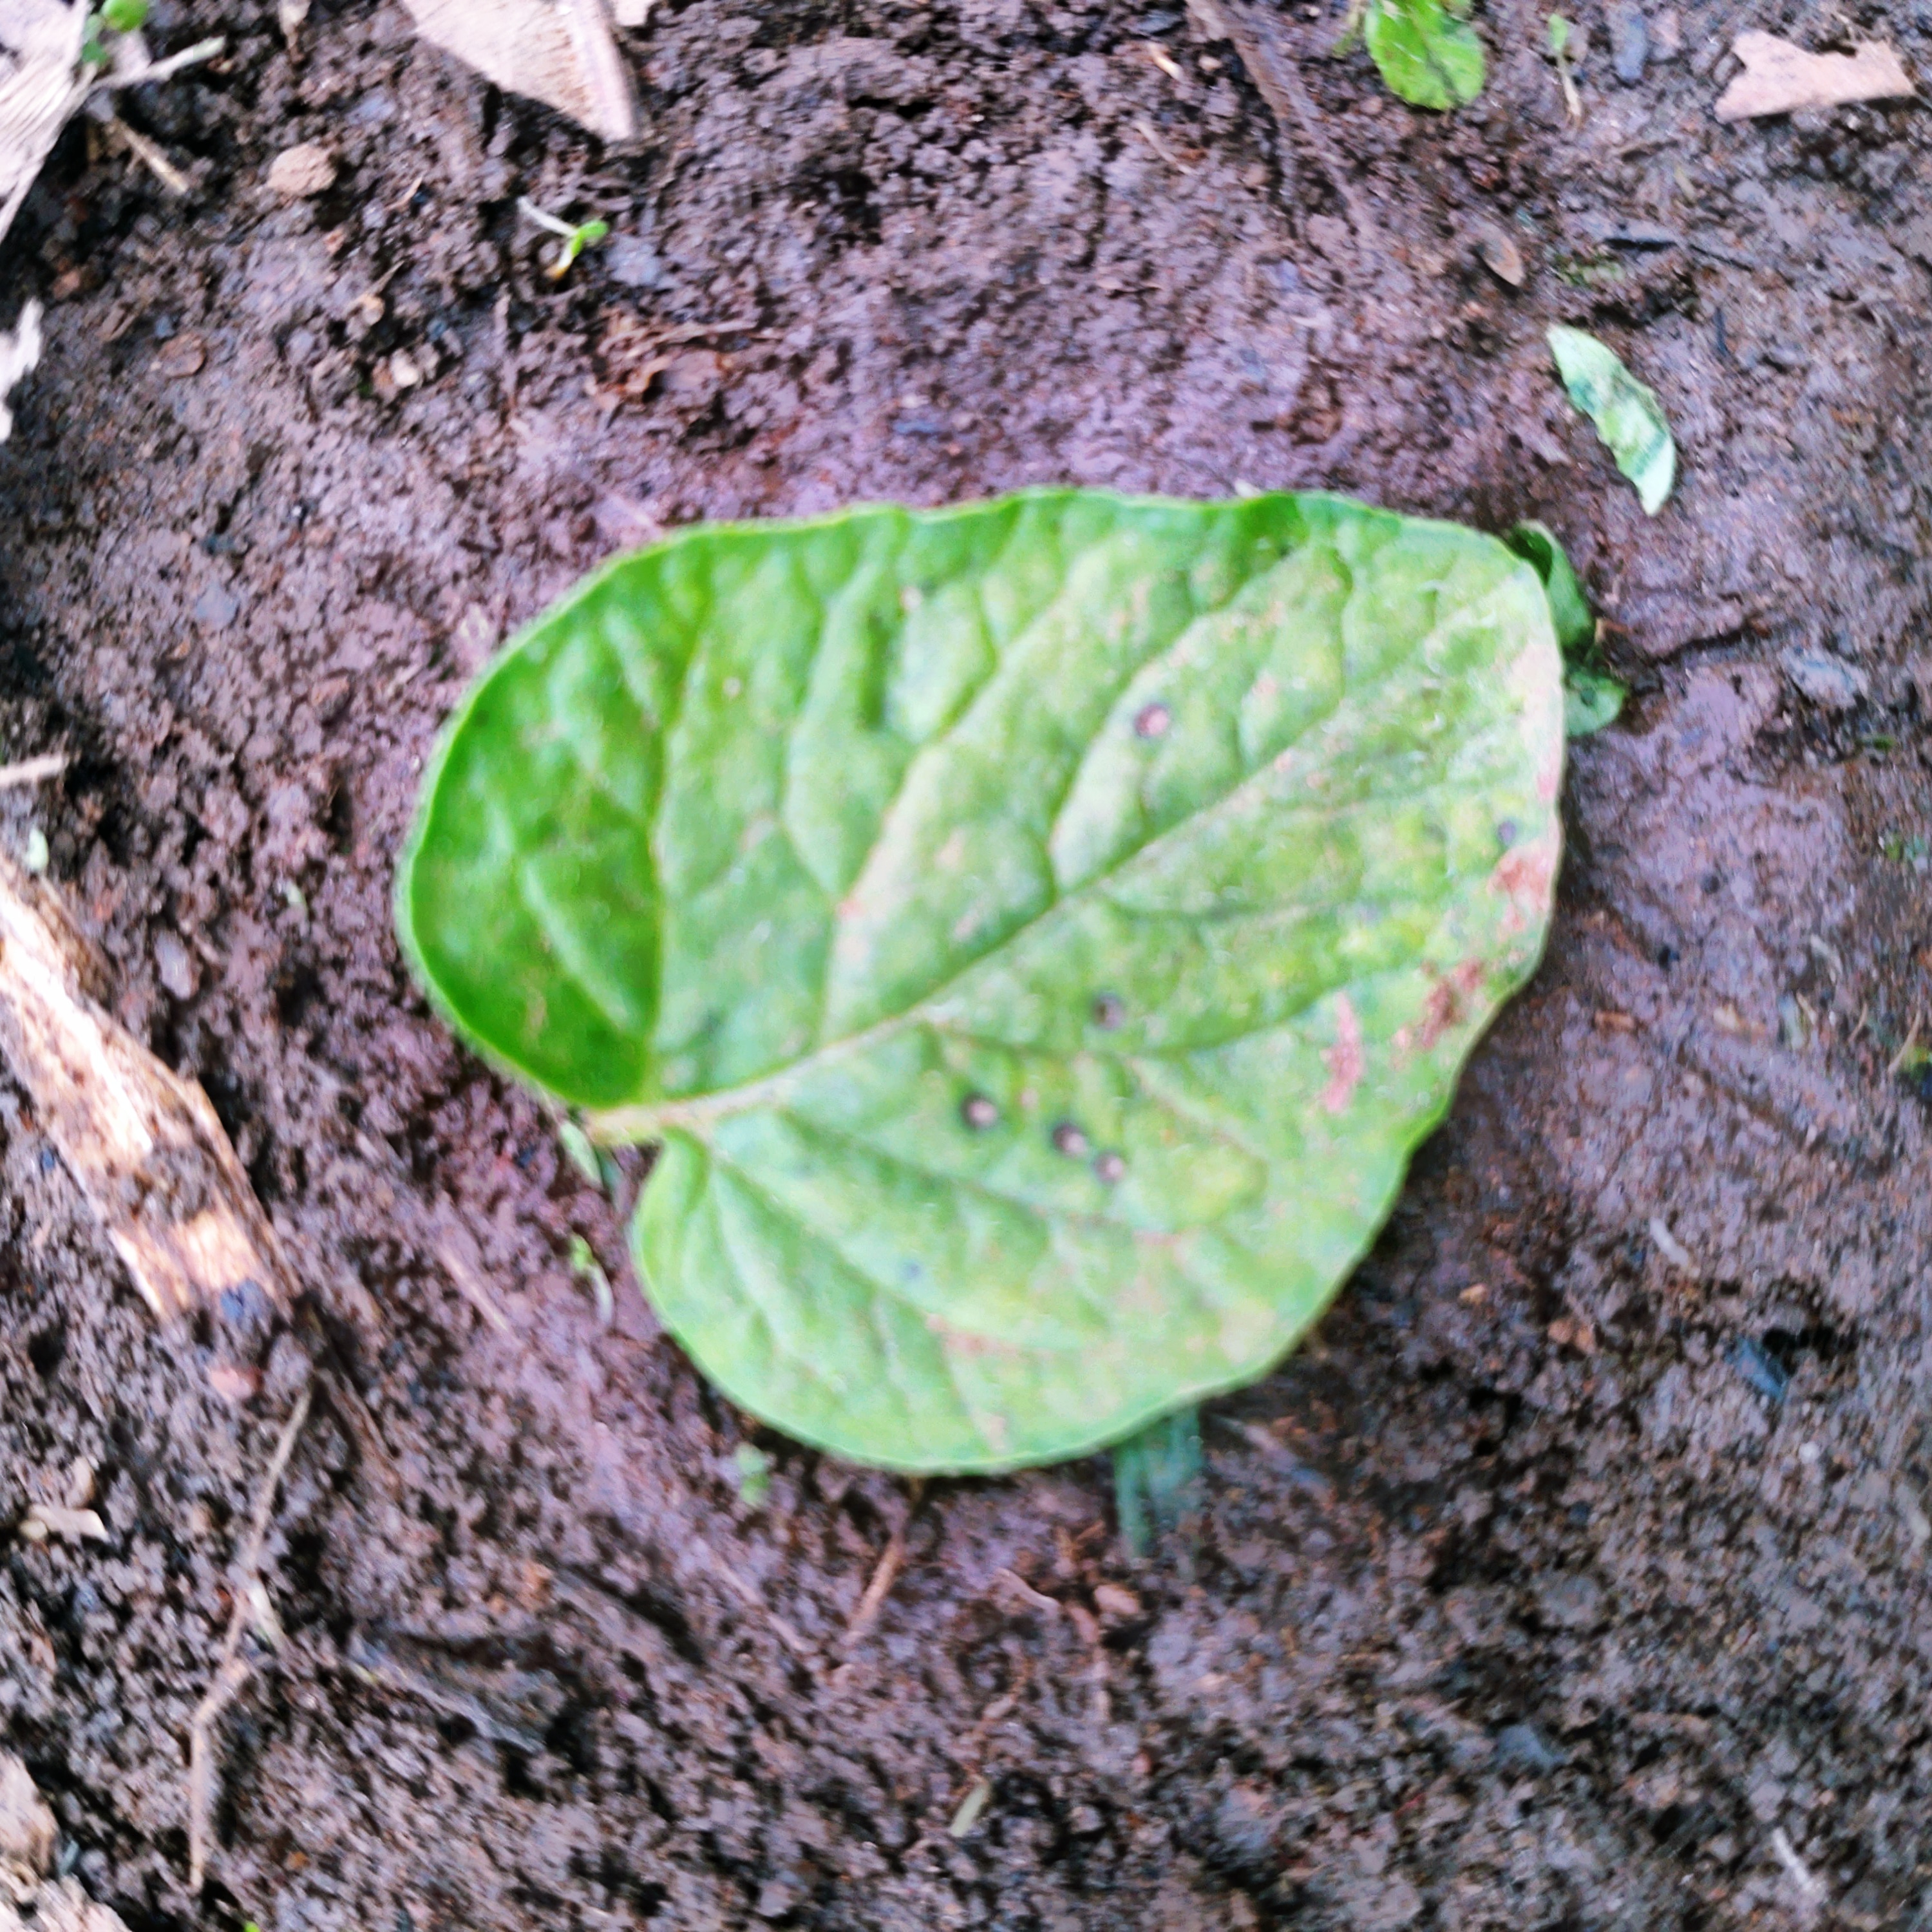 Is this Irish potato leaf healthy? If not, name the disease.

late blight
